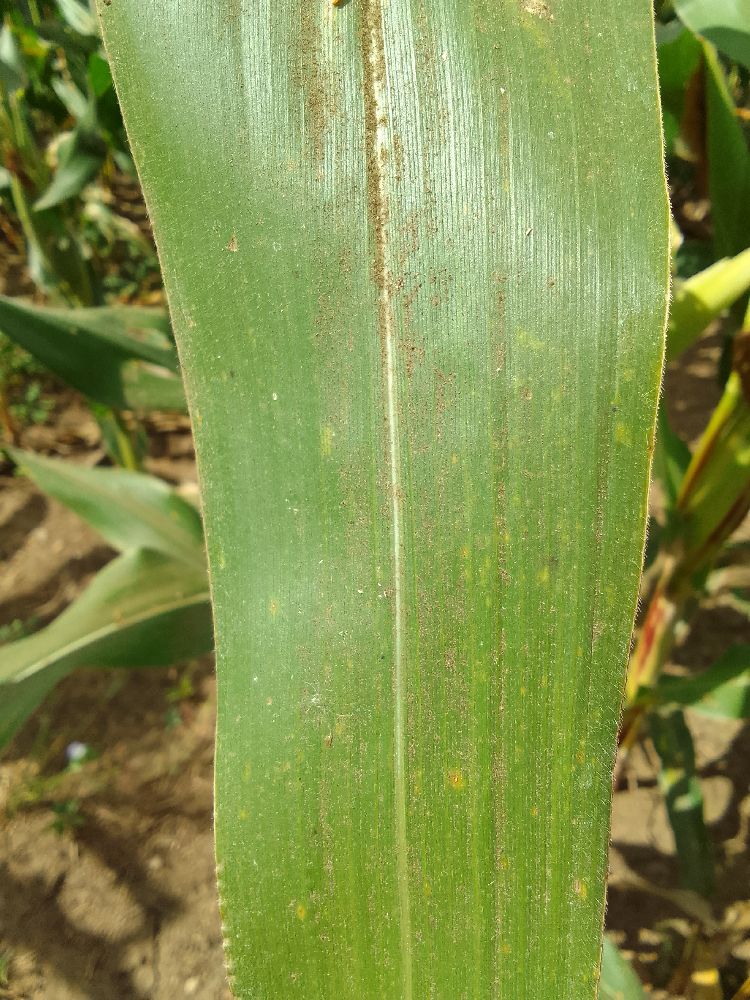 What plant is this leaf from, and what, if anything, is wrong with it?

maize, healthy
